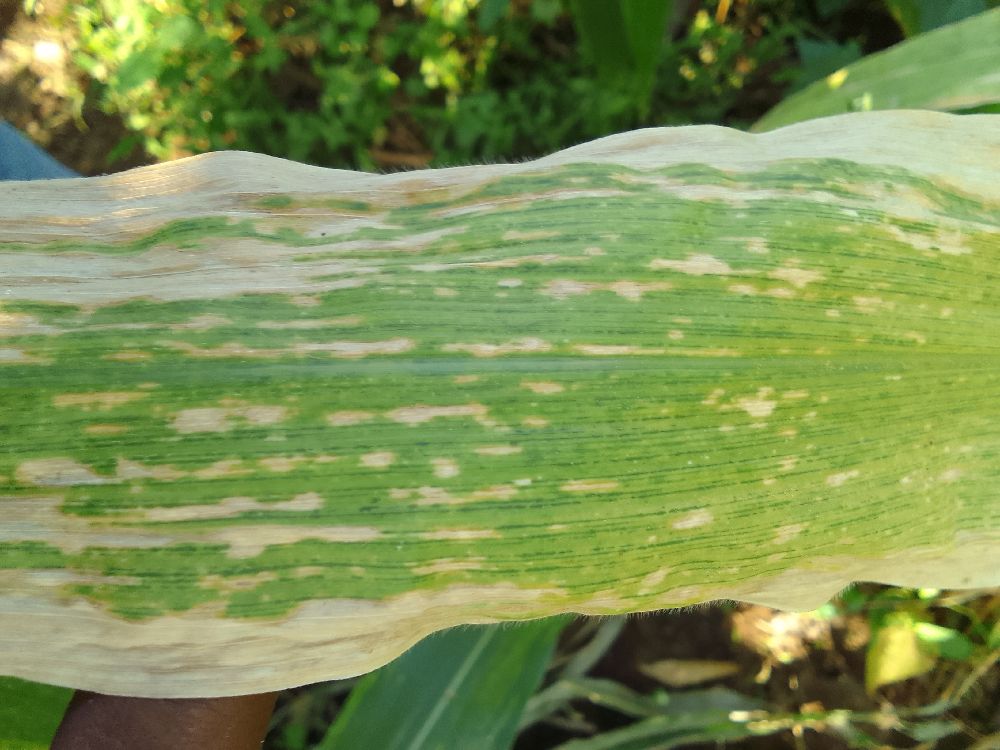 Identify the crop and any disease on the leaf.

maize, maize lethal necrosis
